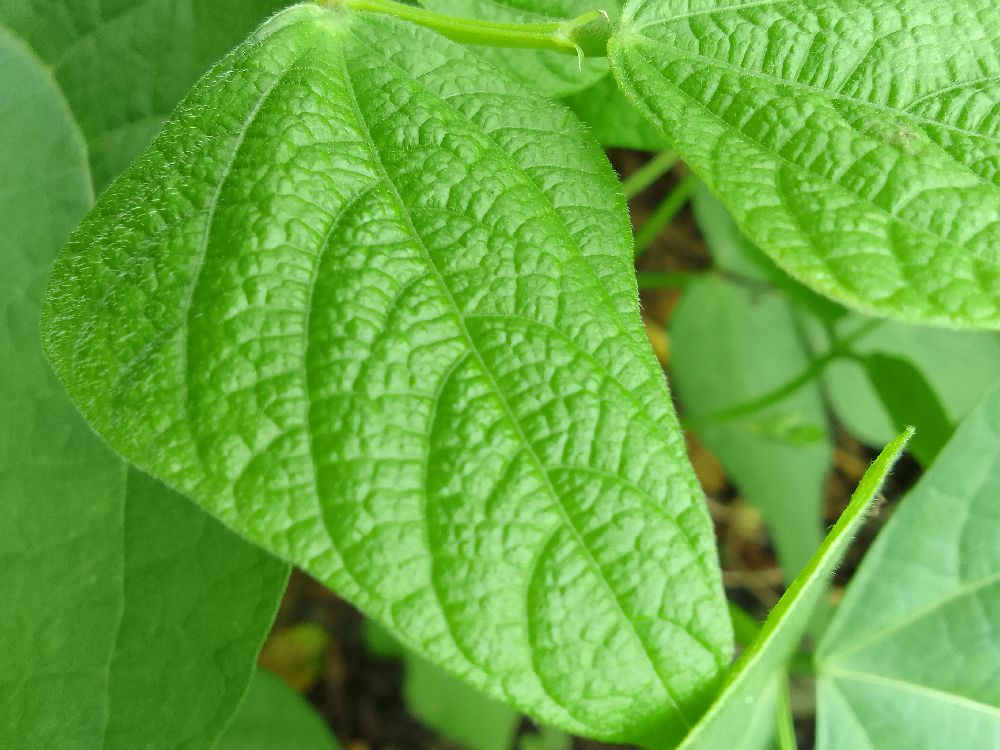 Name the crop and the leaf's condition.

common bean, healthy
